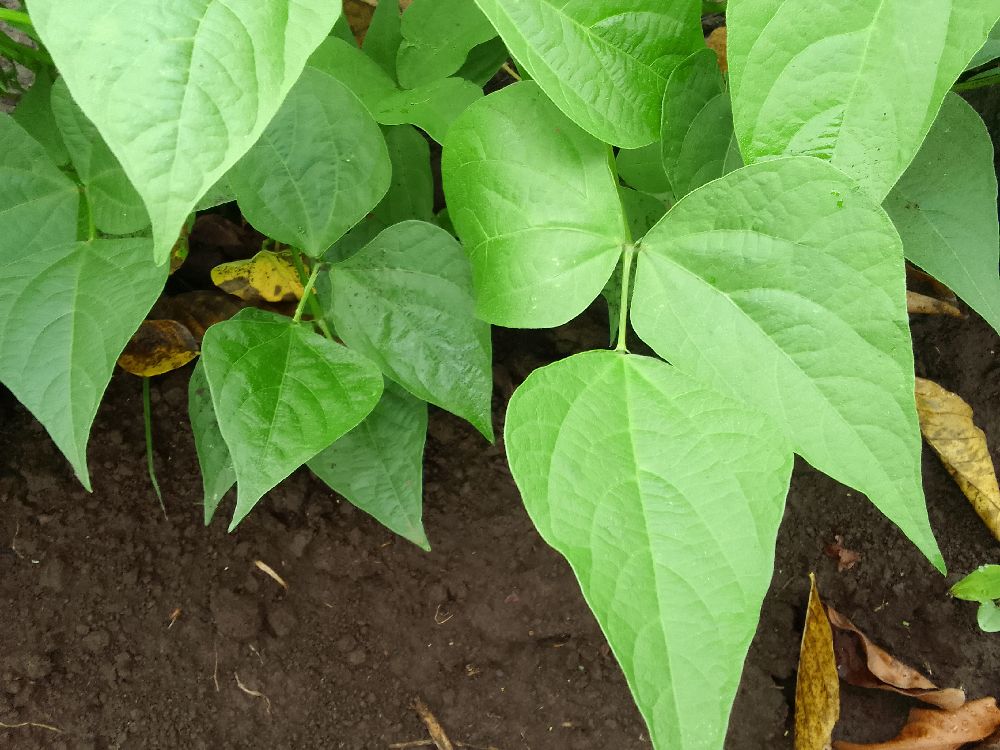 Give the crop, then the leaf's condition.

common bean, healthy
